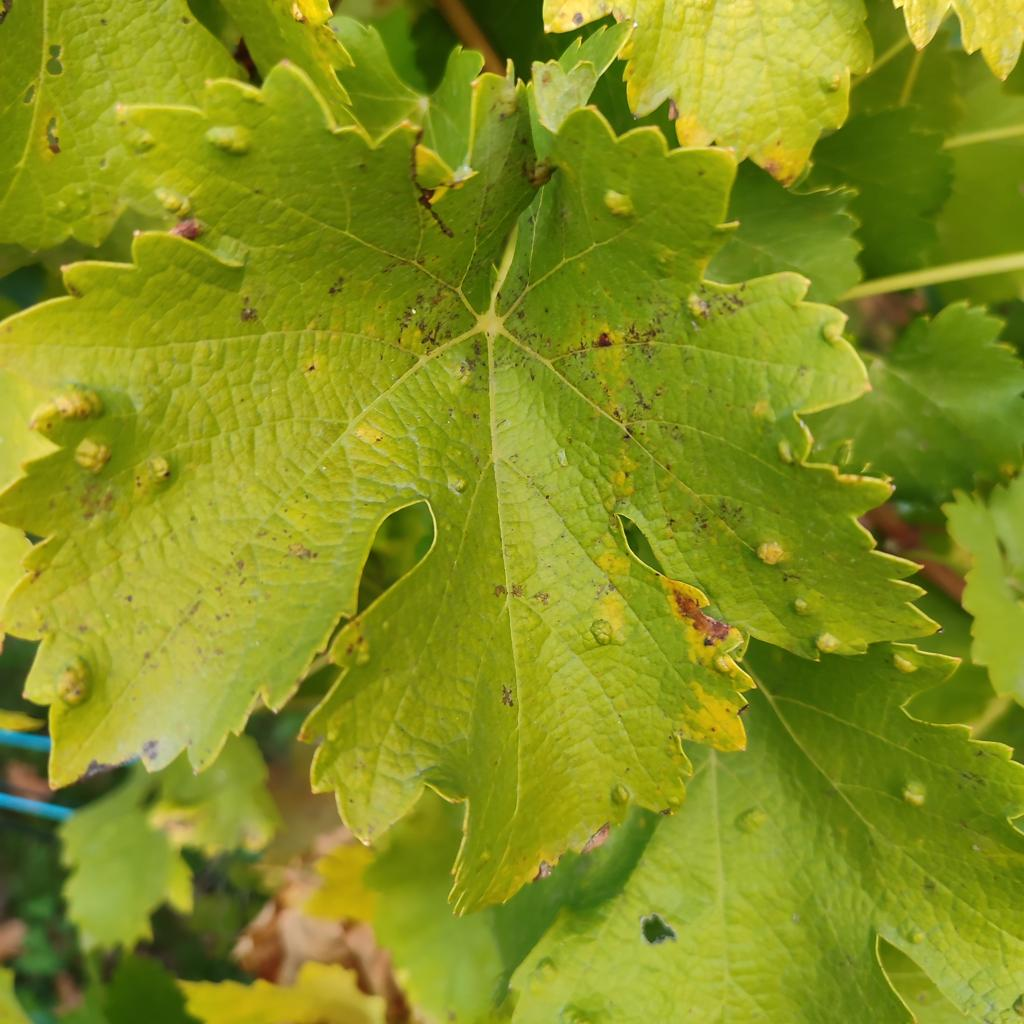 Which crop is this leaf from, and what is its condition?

grapevine, erineum mite
